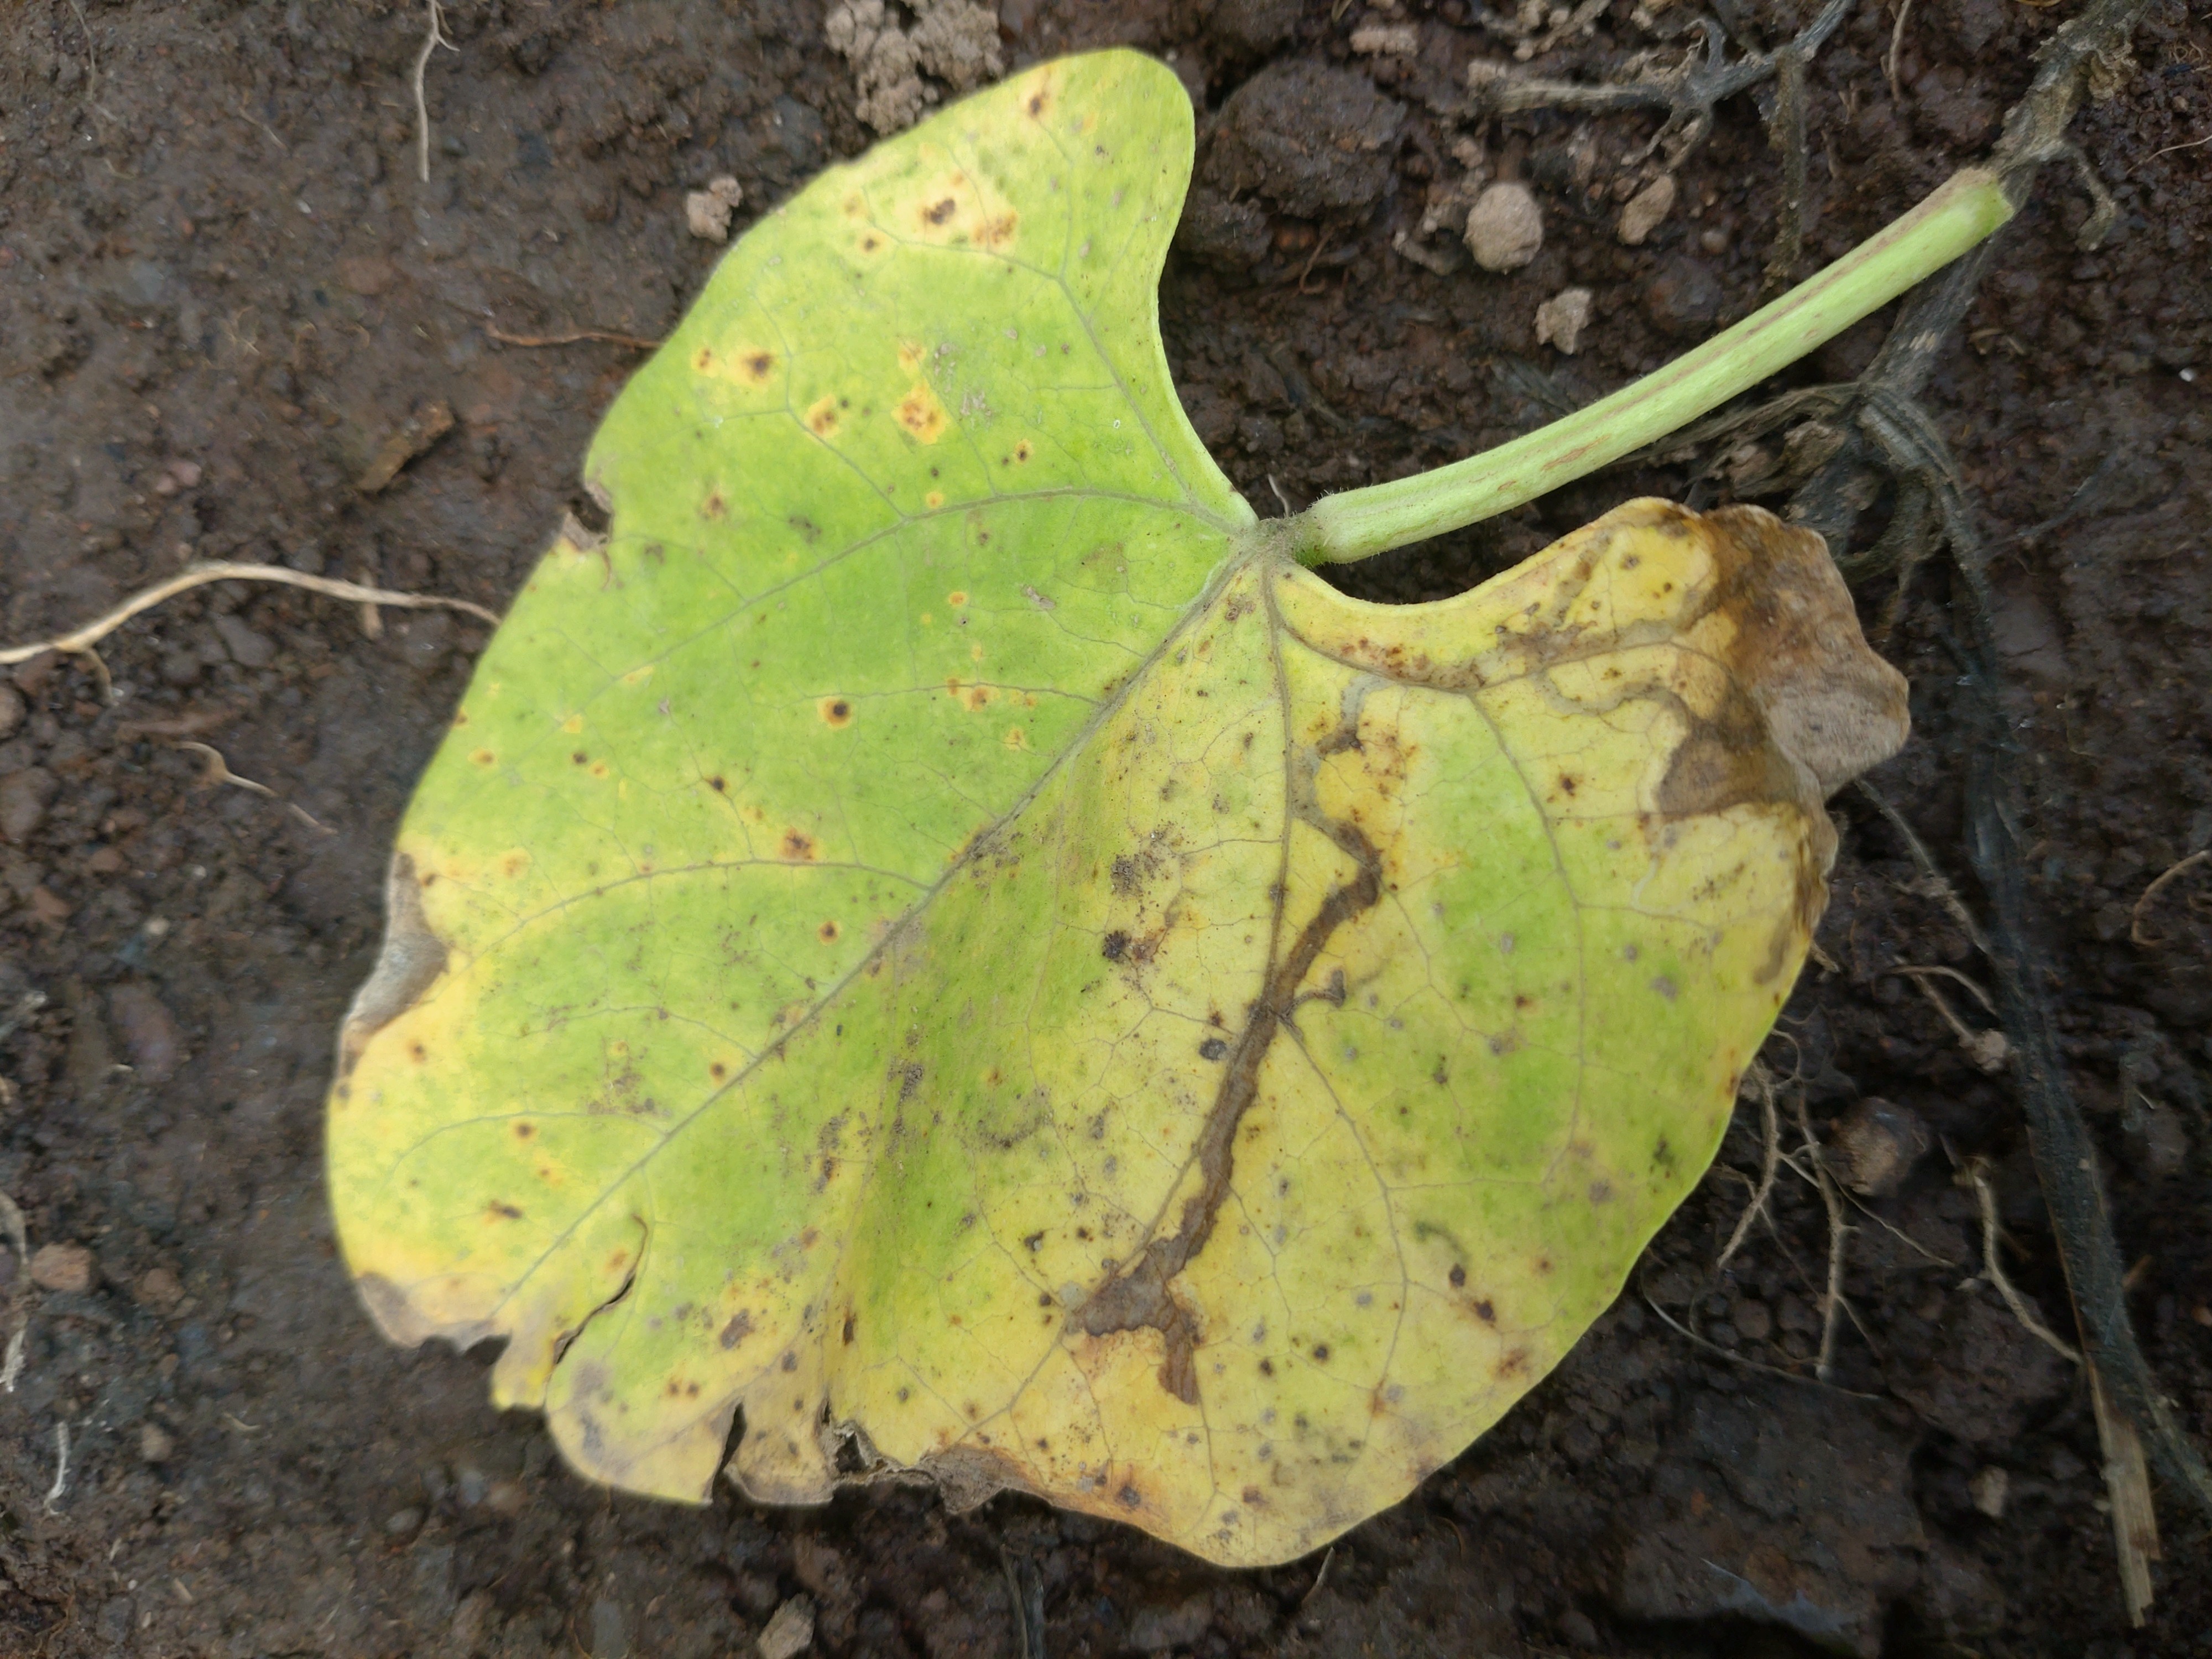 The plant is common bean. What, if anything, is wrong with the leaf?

rust
